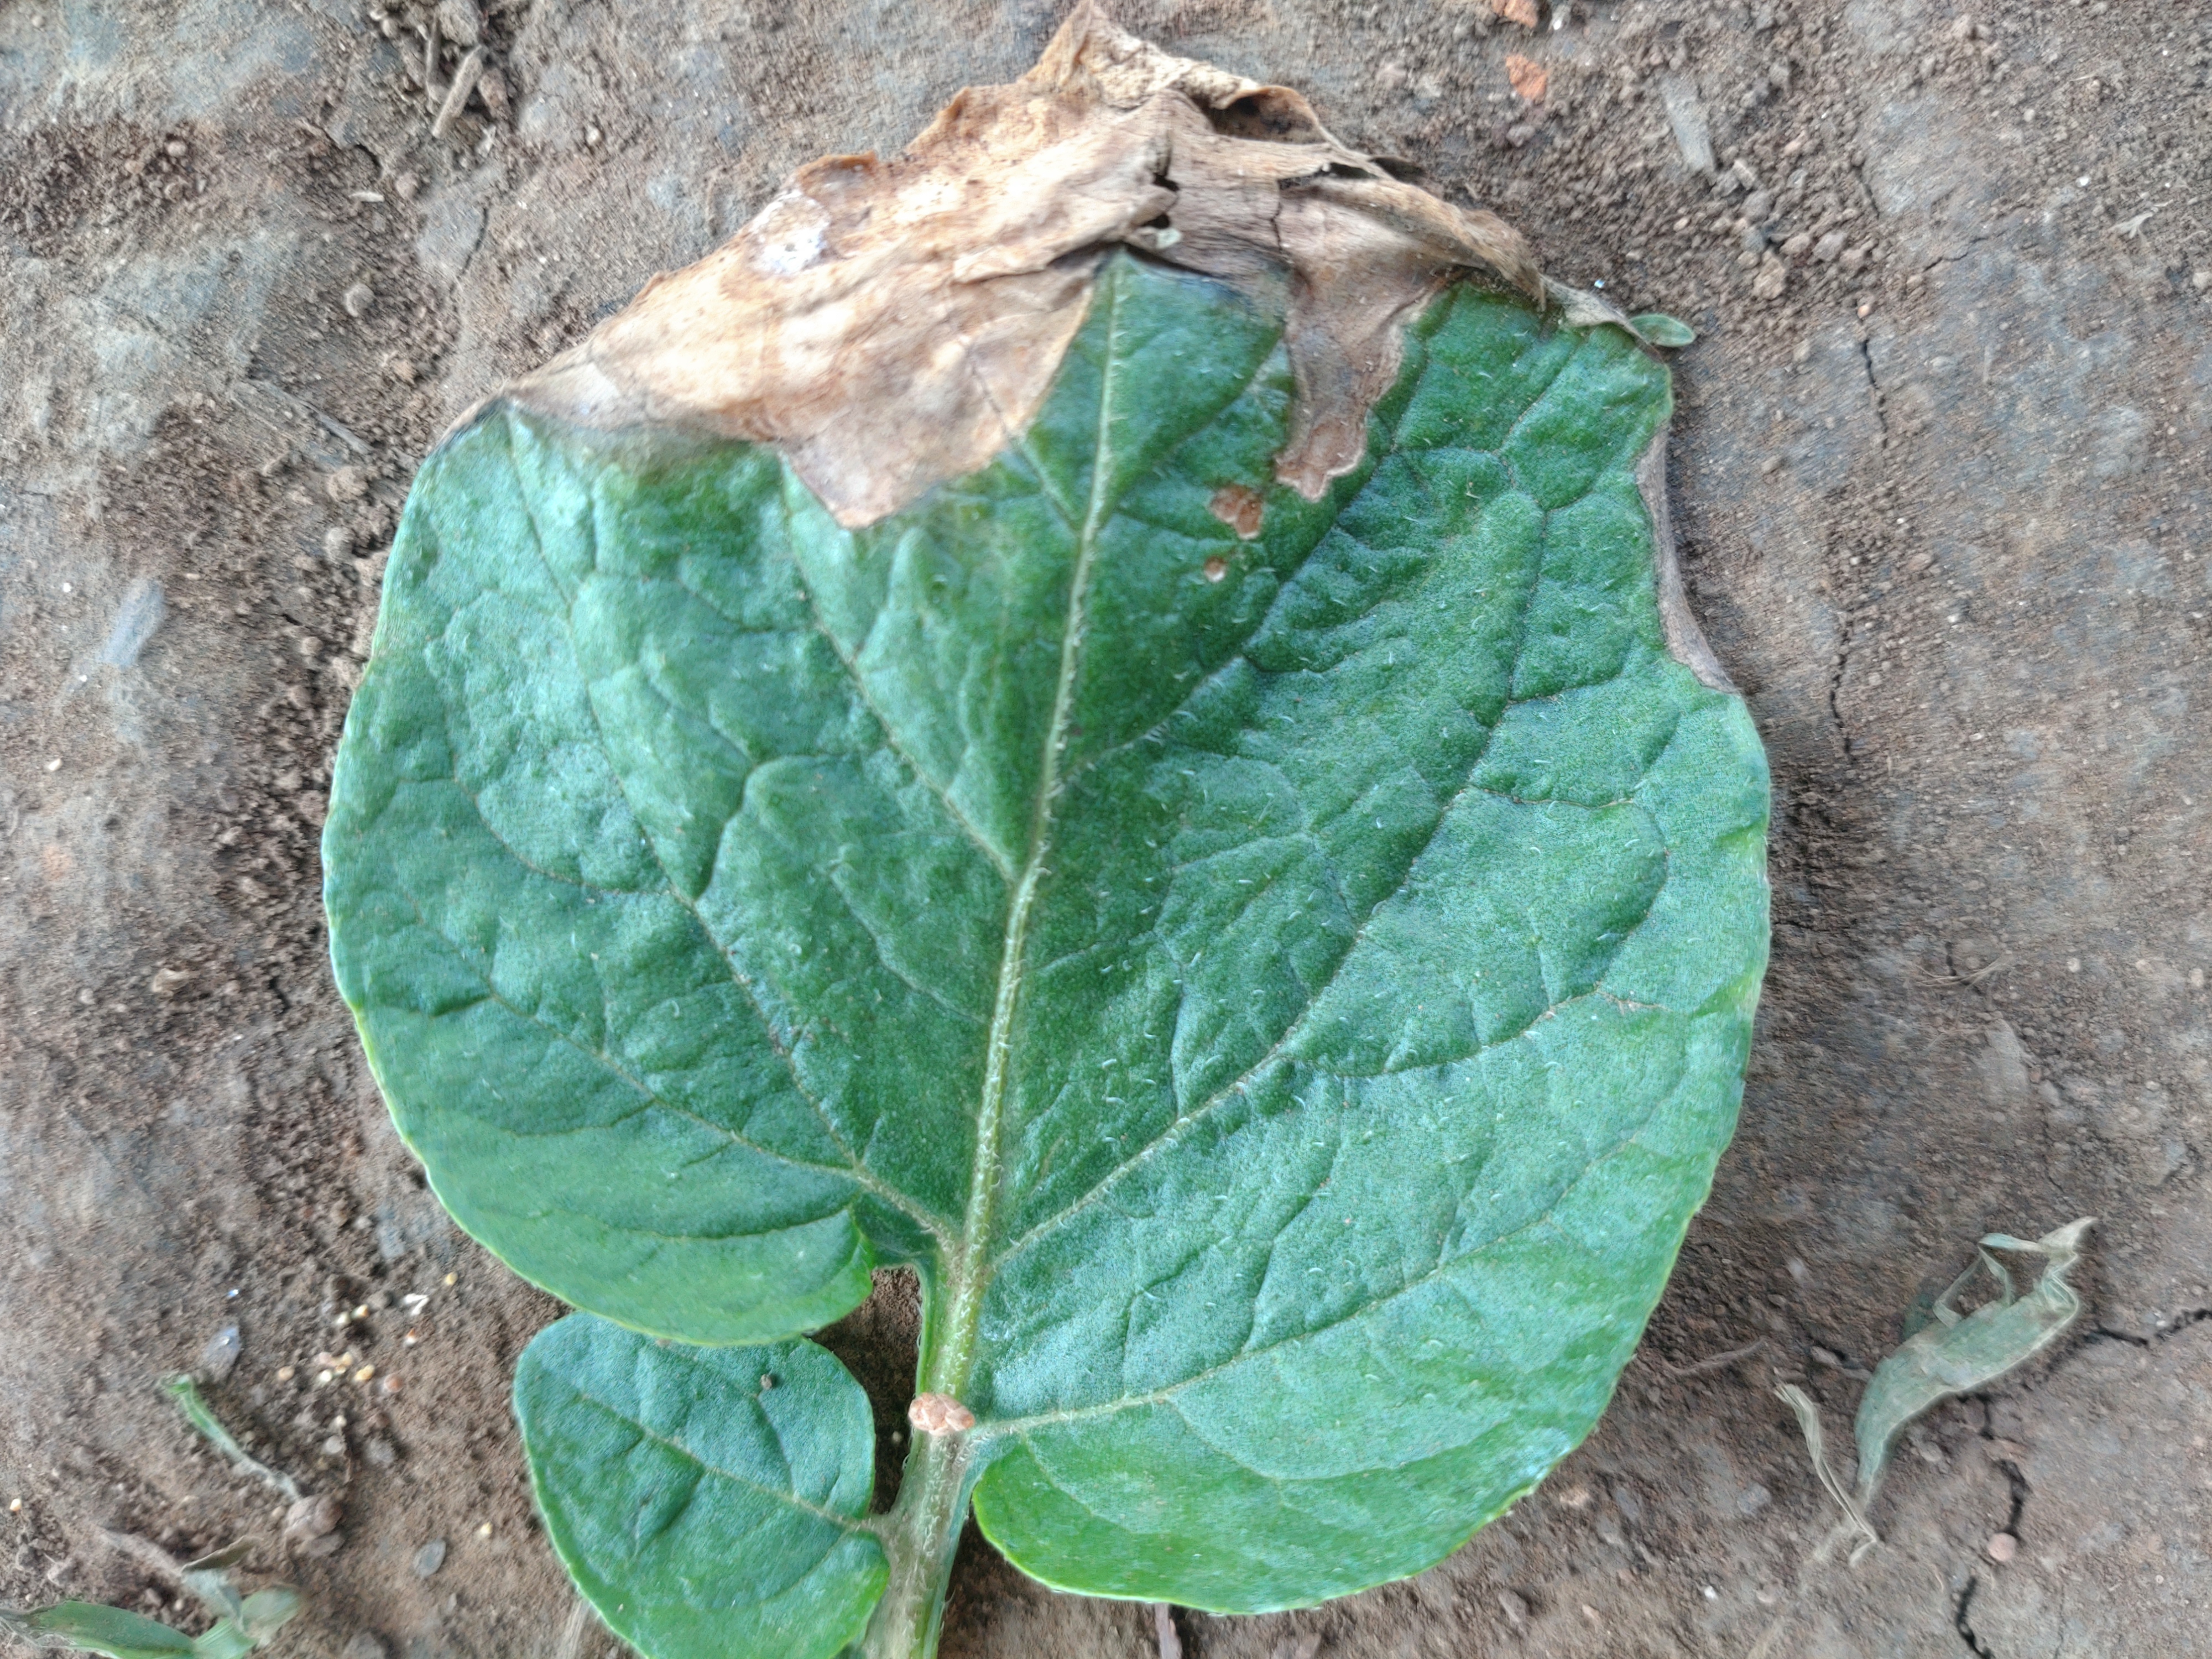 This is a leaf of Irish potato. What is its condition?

early blight
